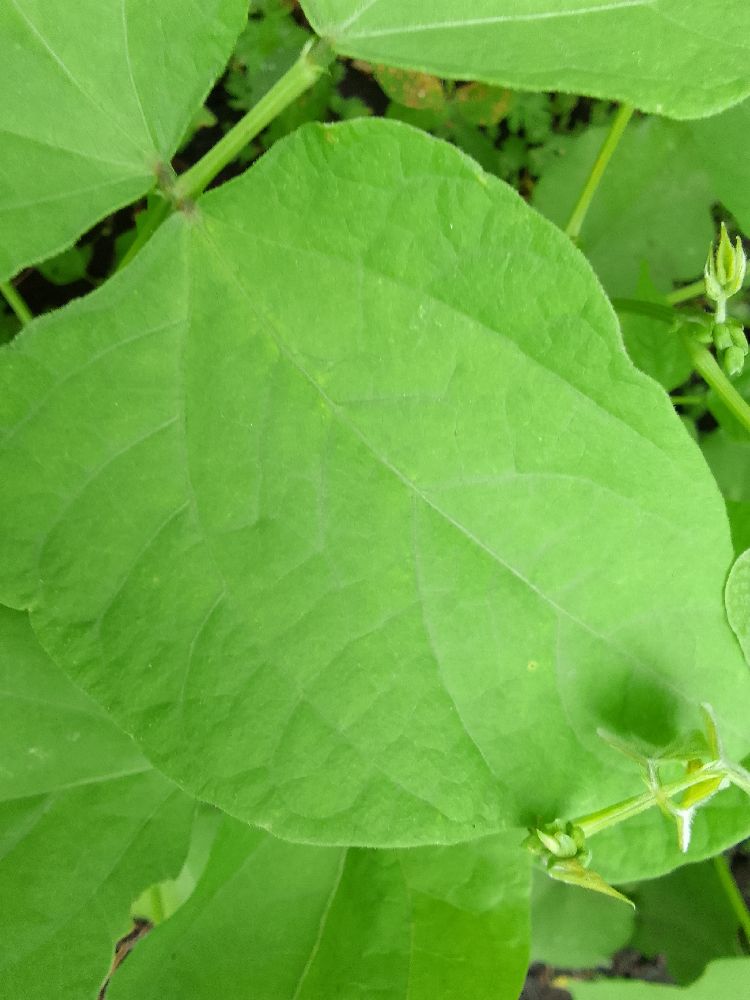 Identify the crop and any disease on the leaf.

common bean, healthy
